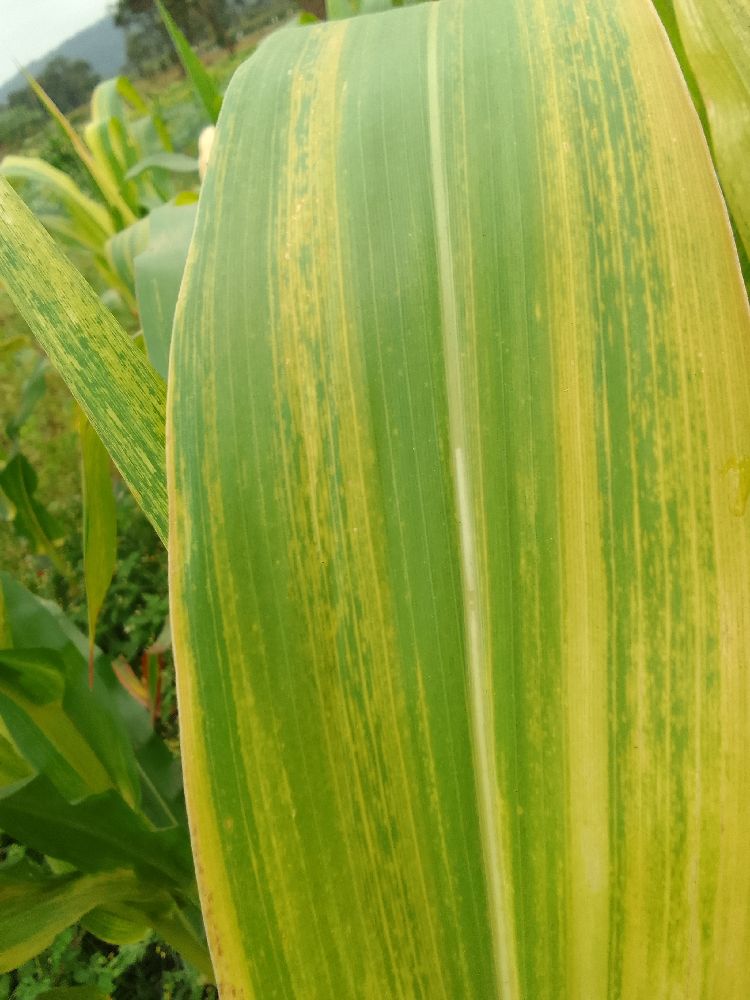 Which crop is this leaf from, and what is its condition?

maize, maize lethal necrosis
